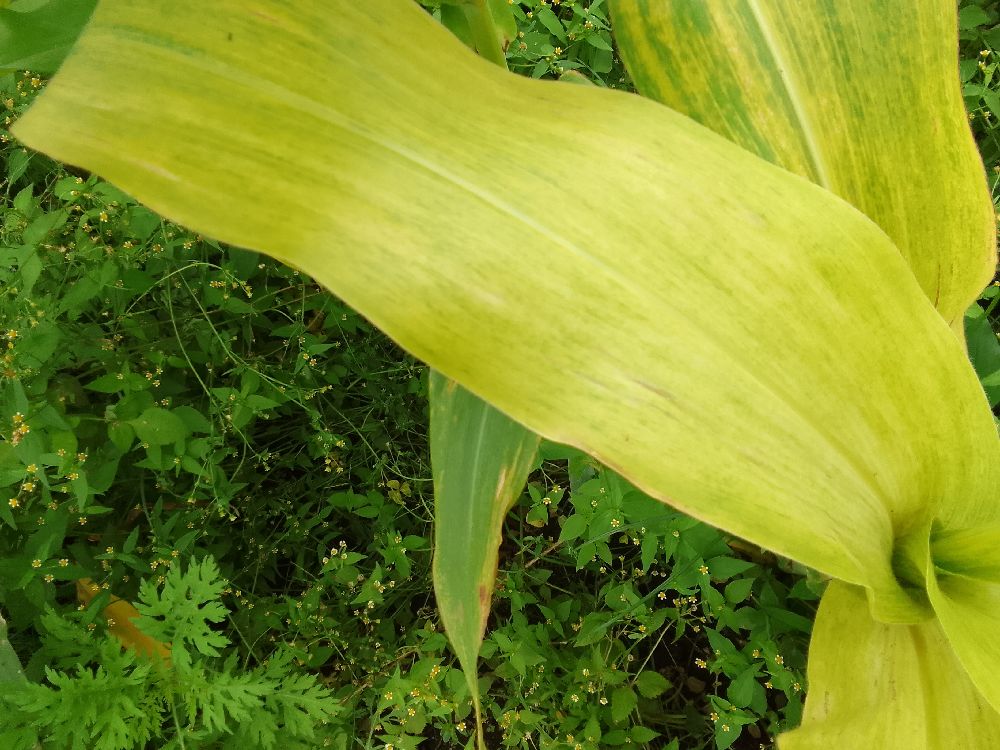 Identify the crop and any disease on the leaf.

maize, maize lethal necrosis
